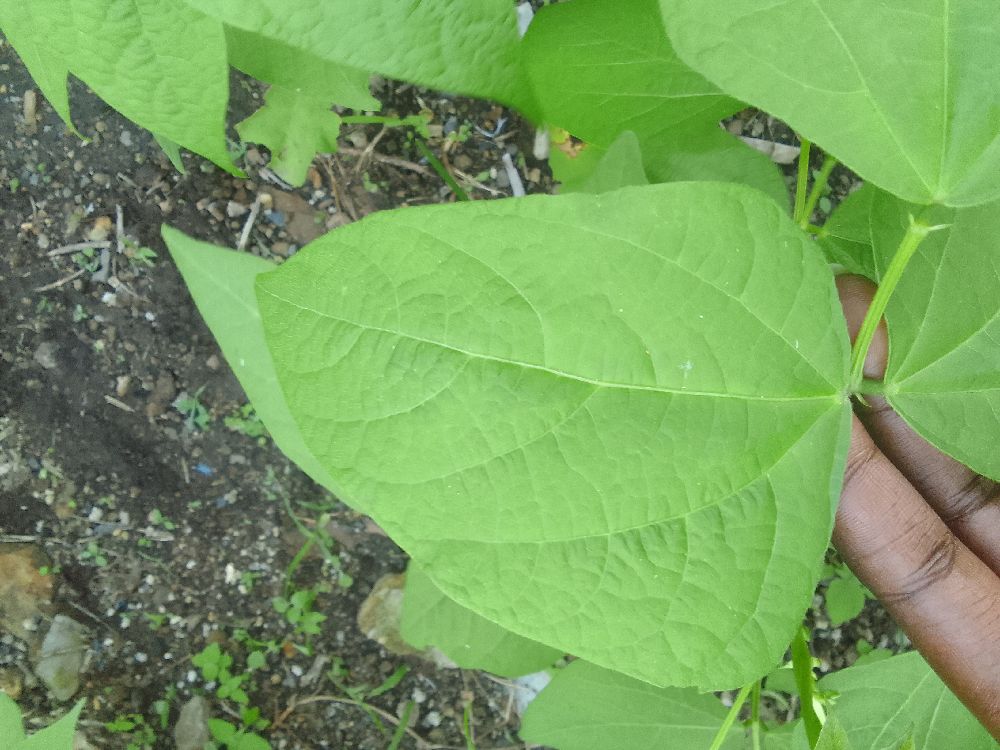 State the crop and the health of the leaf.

common bean, healthy
